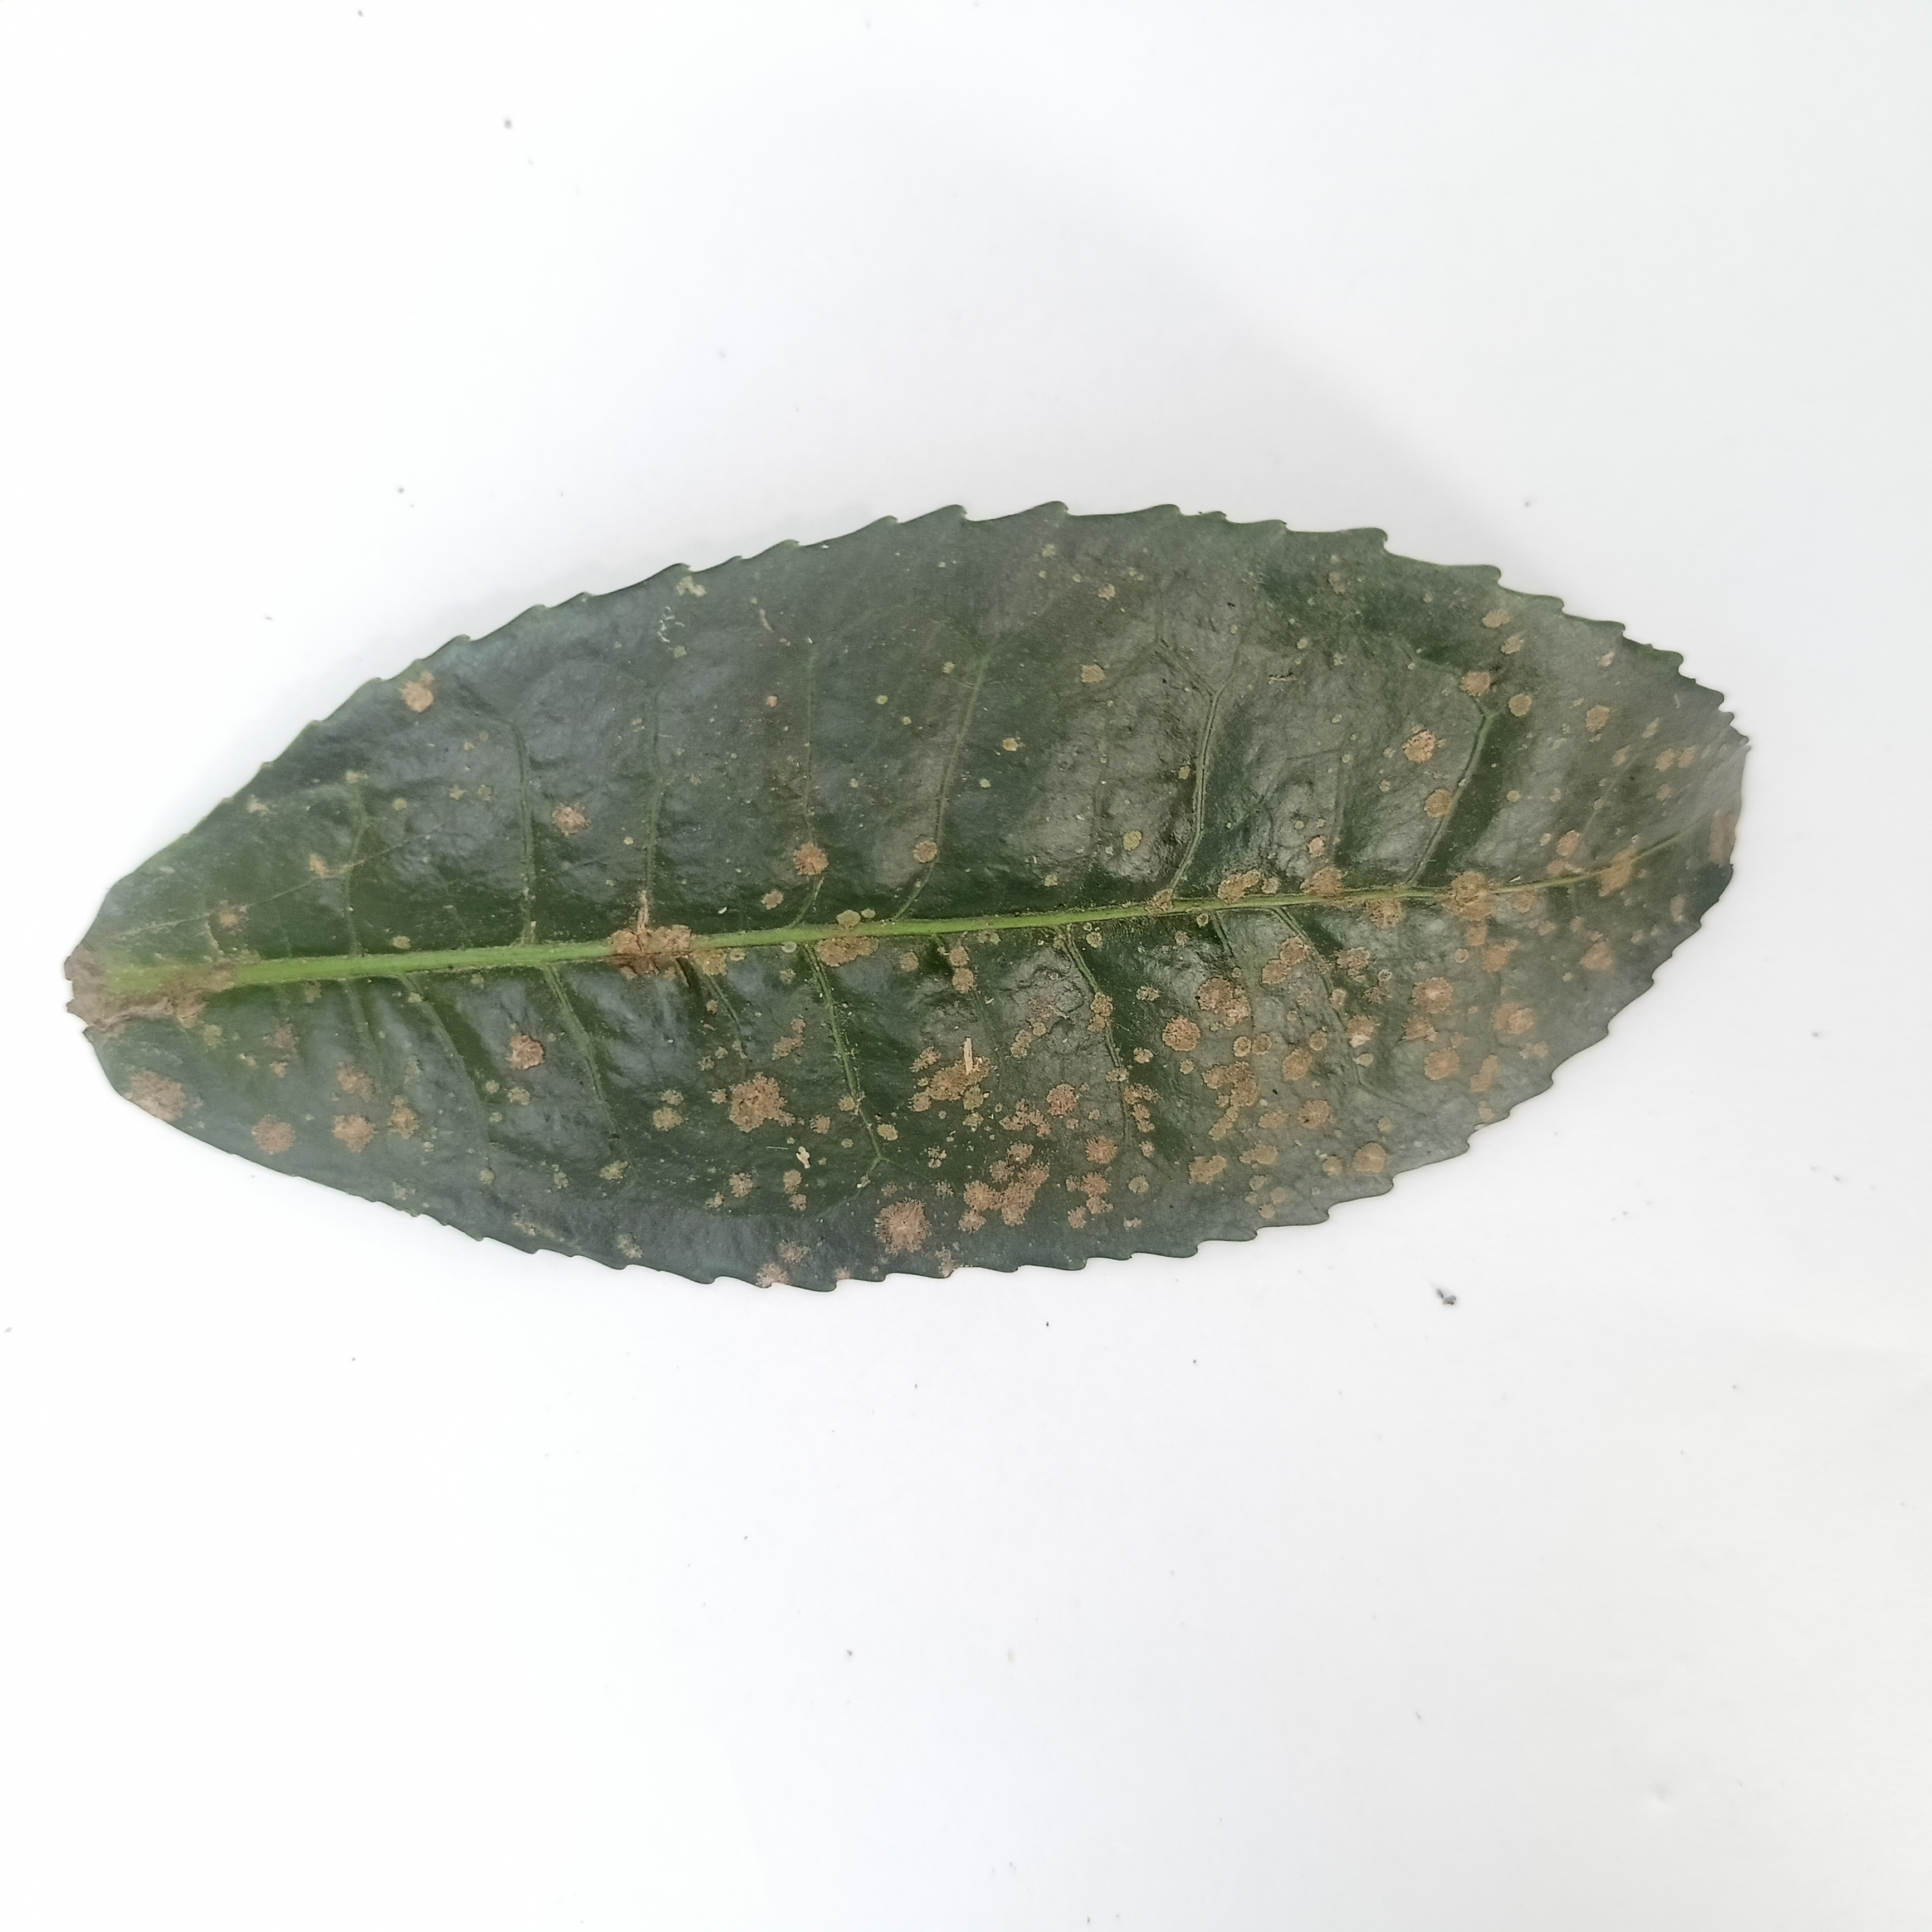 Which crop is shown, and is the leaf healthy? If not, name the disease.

tea, algal leaf
